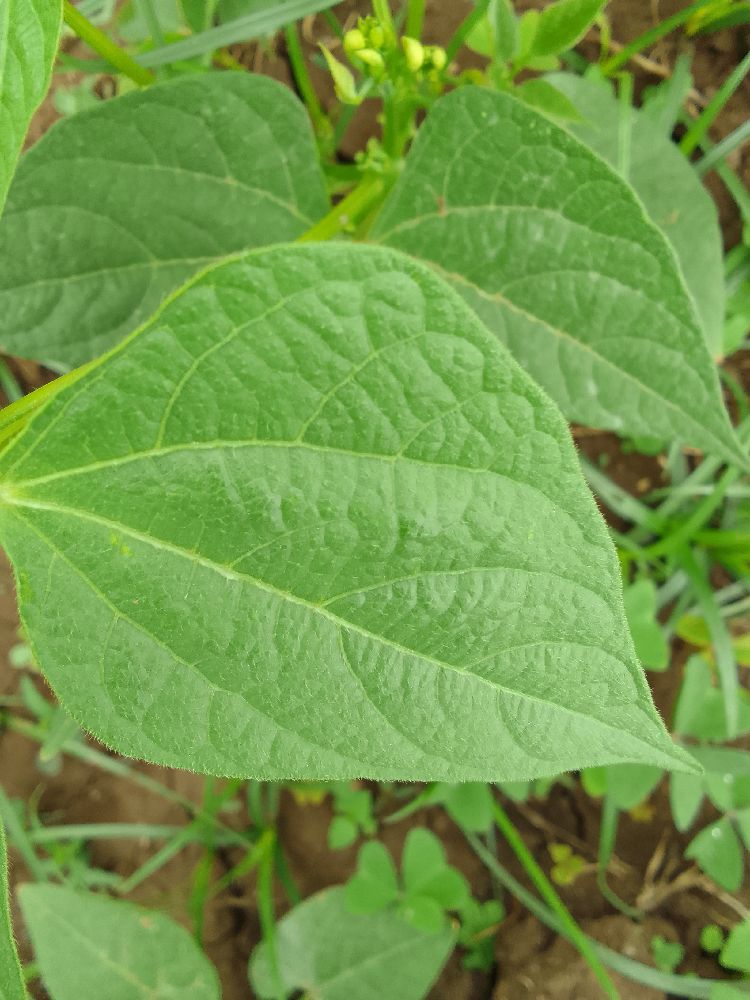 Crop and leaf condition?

common bean, healthy
